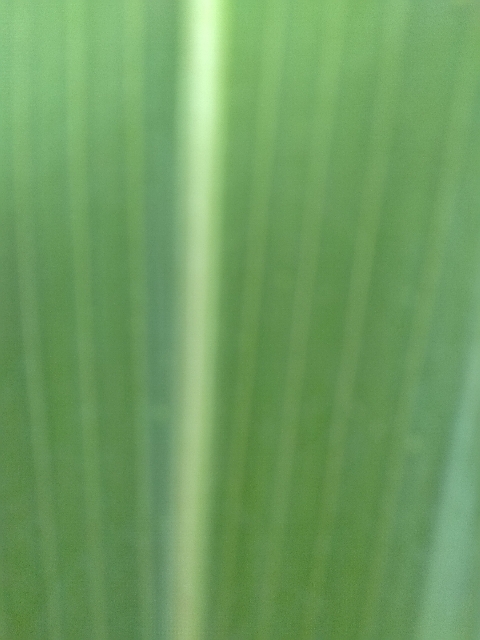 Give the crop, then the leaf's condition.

maize, healthy
